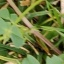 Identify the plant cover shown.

unstructured weed
